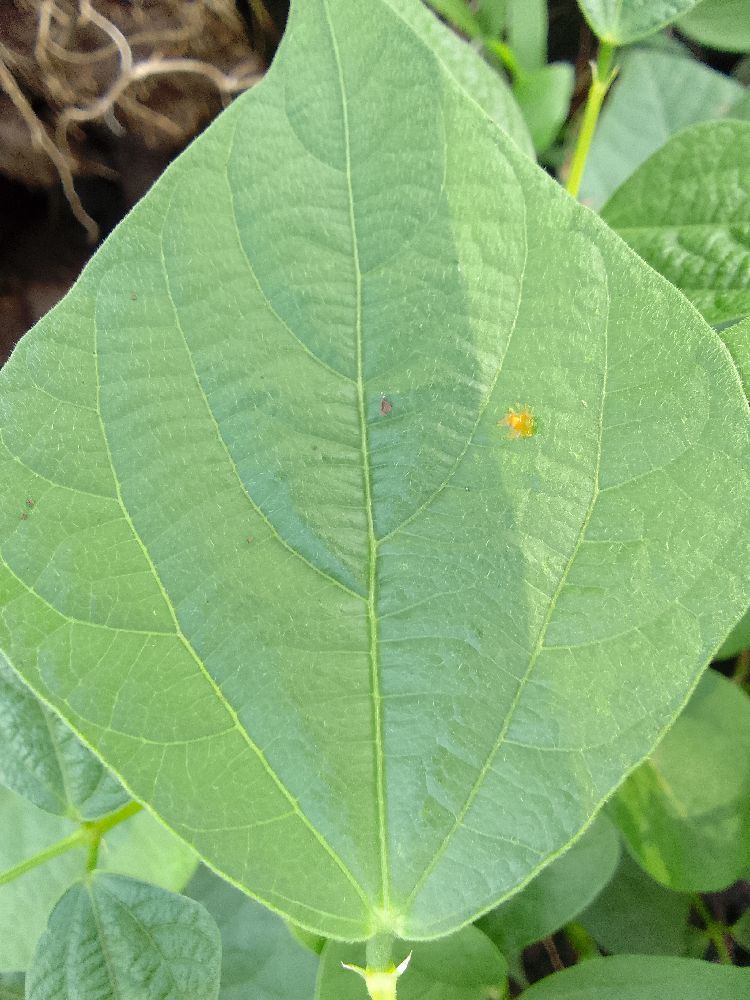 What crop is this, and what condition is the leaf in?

common bean, healthy
